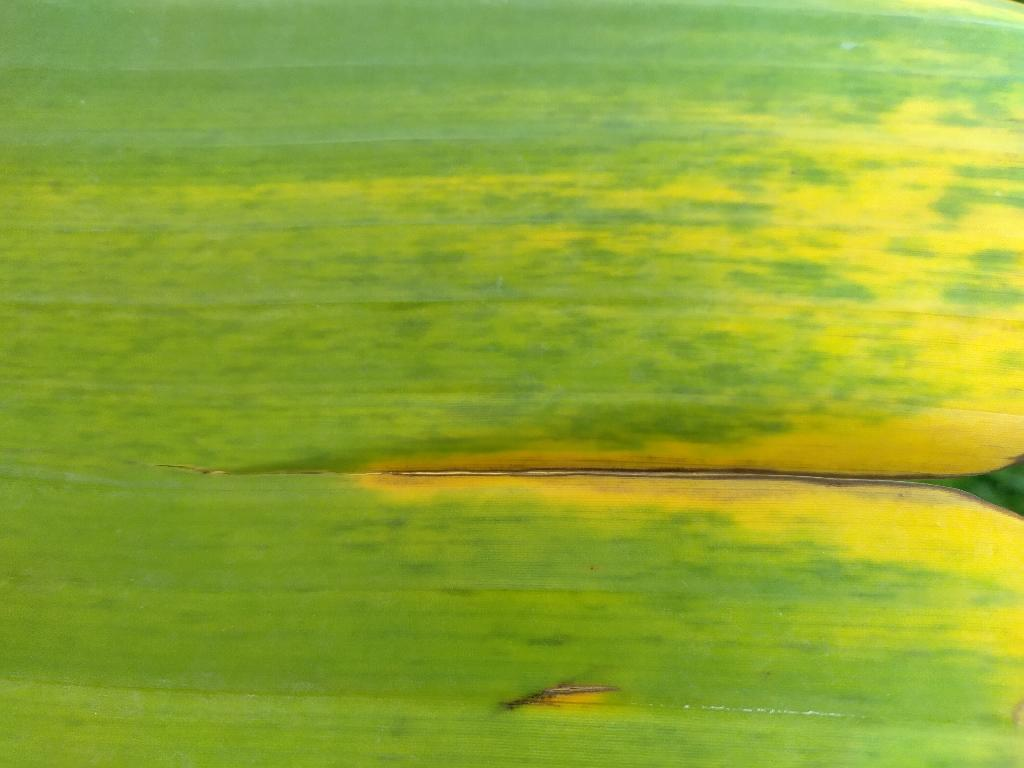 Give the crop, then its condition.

banana, fusarium wilt race 1
